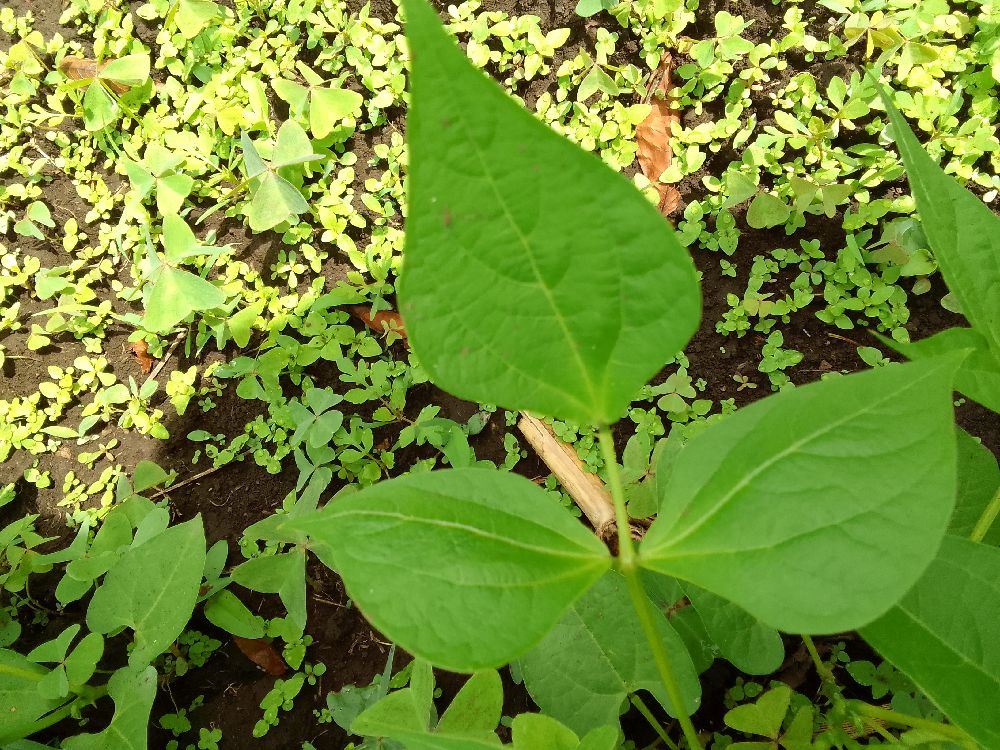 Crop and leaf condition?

common bean, healthy
